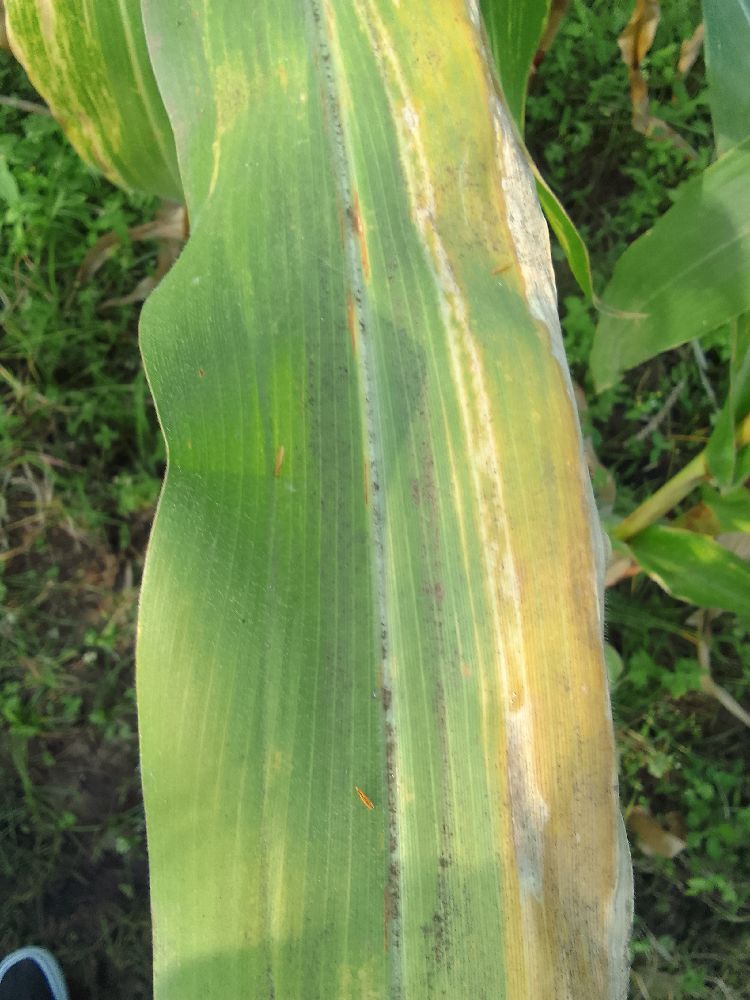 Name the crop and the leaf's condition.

maize, maize lethal necrosis
